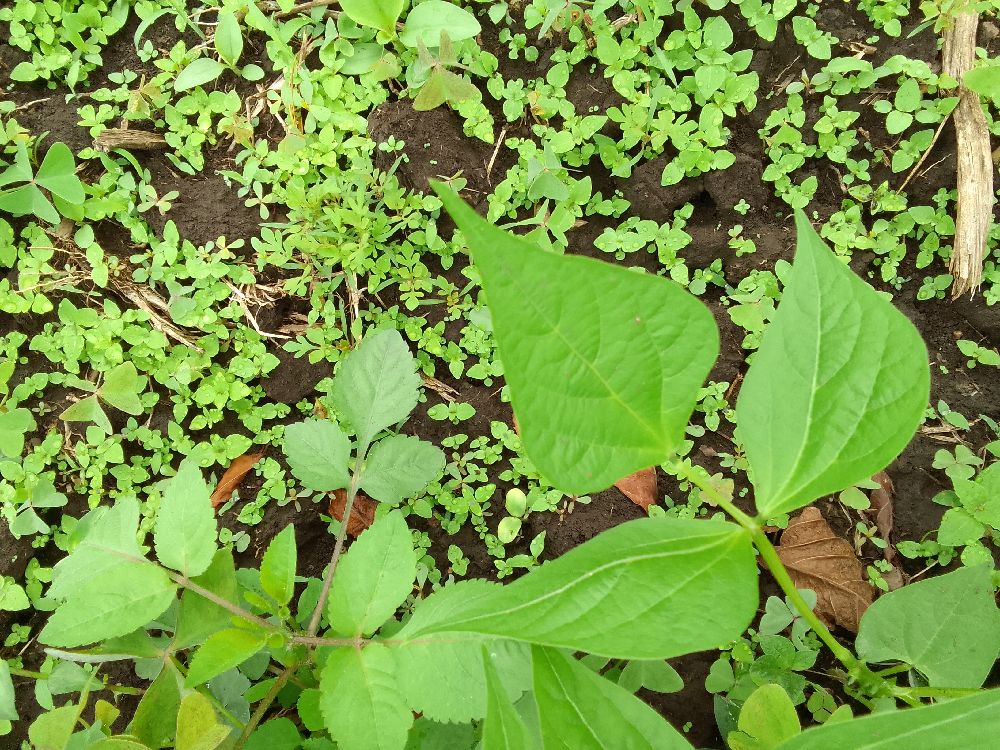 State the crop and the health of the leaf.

common bean, healthy
